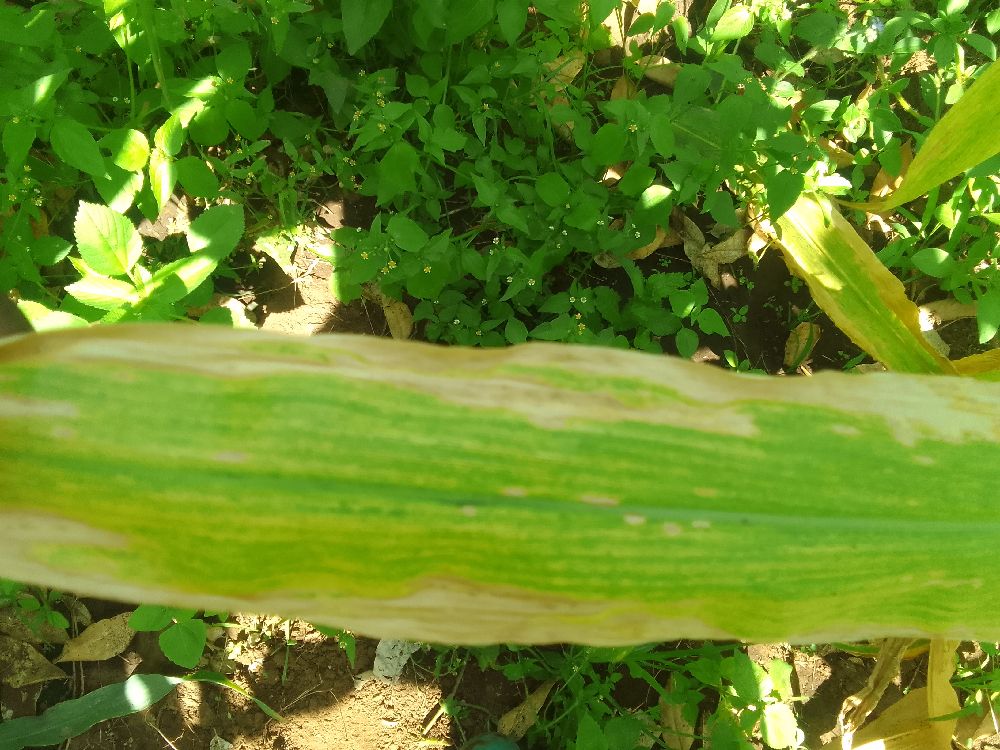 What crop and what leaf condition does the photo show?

maize, maize lethal necrosis
